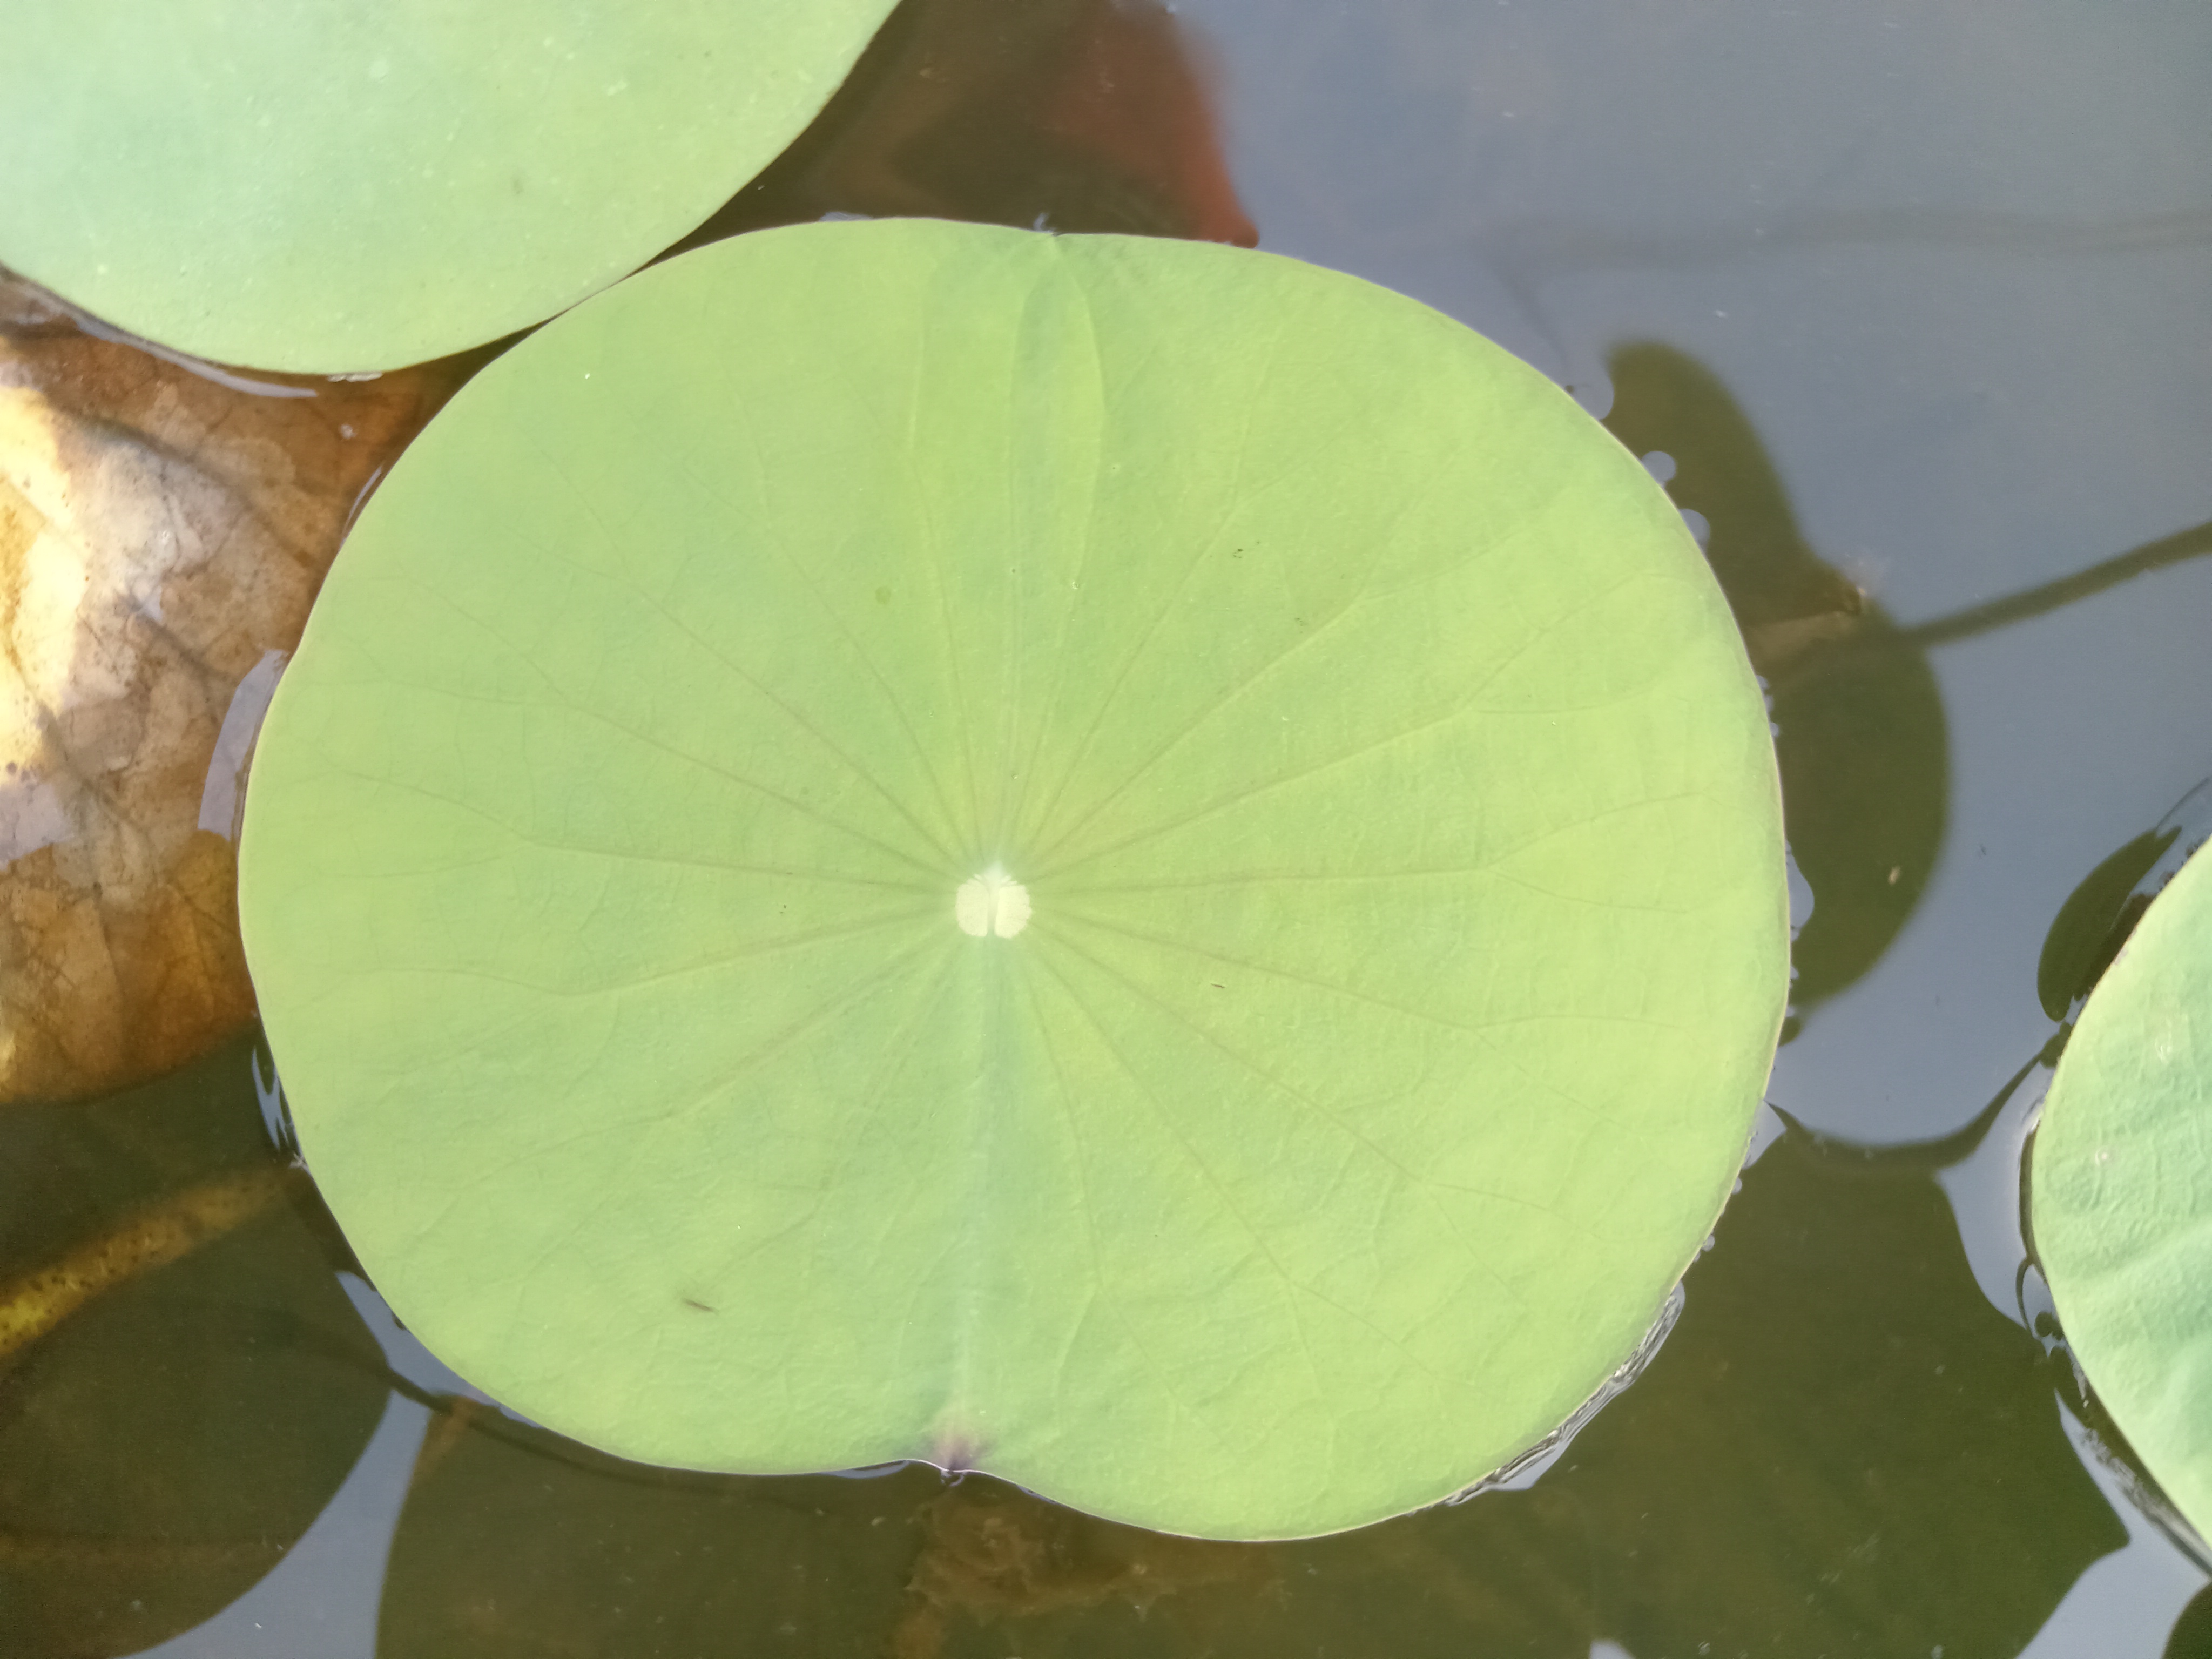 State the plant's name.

lotus
